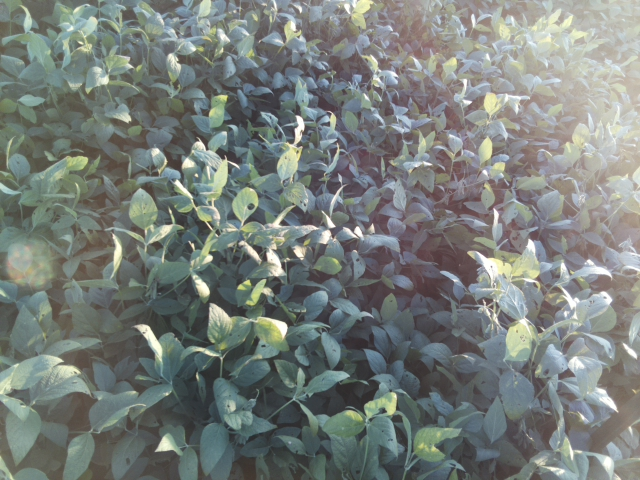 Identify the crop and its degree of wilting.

soybean, leaflets folding inward at secondary pulvinus with no turgor loss in leaflets or petioles
